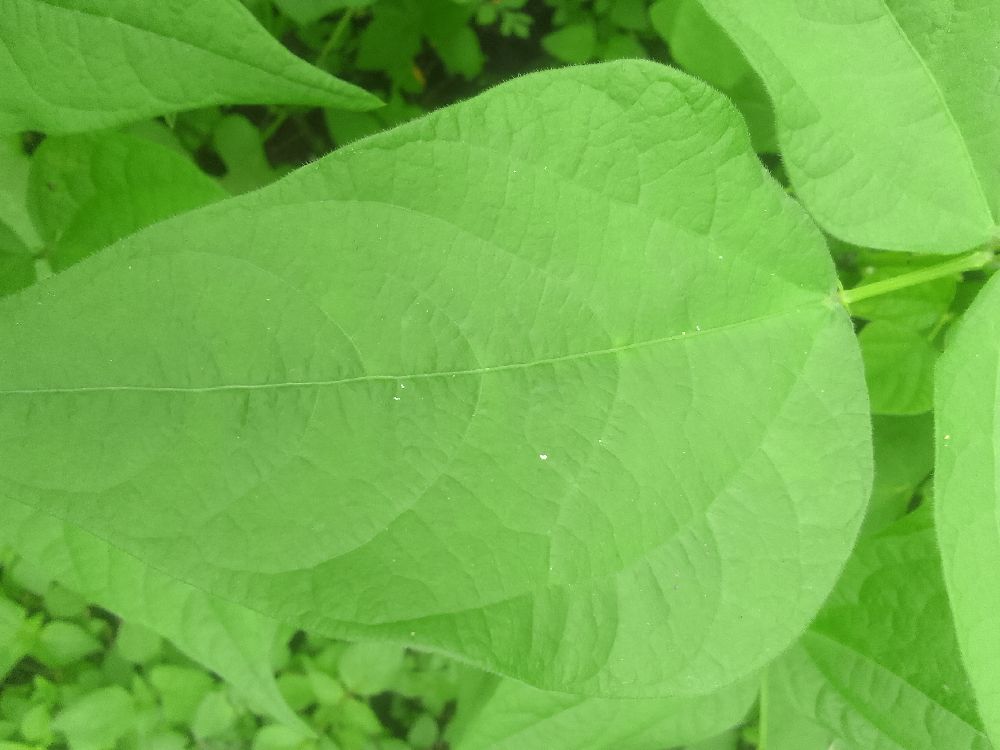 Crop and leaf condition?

common bean, healthy
